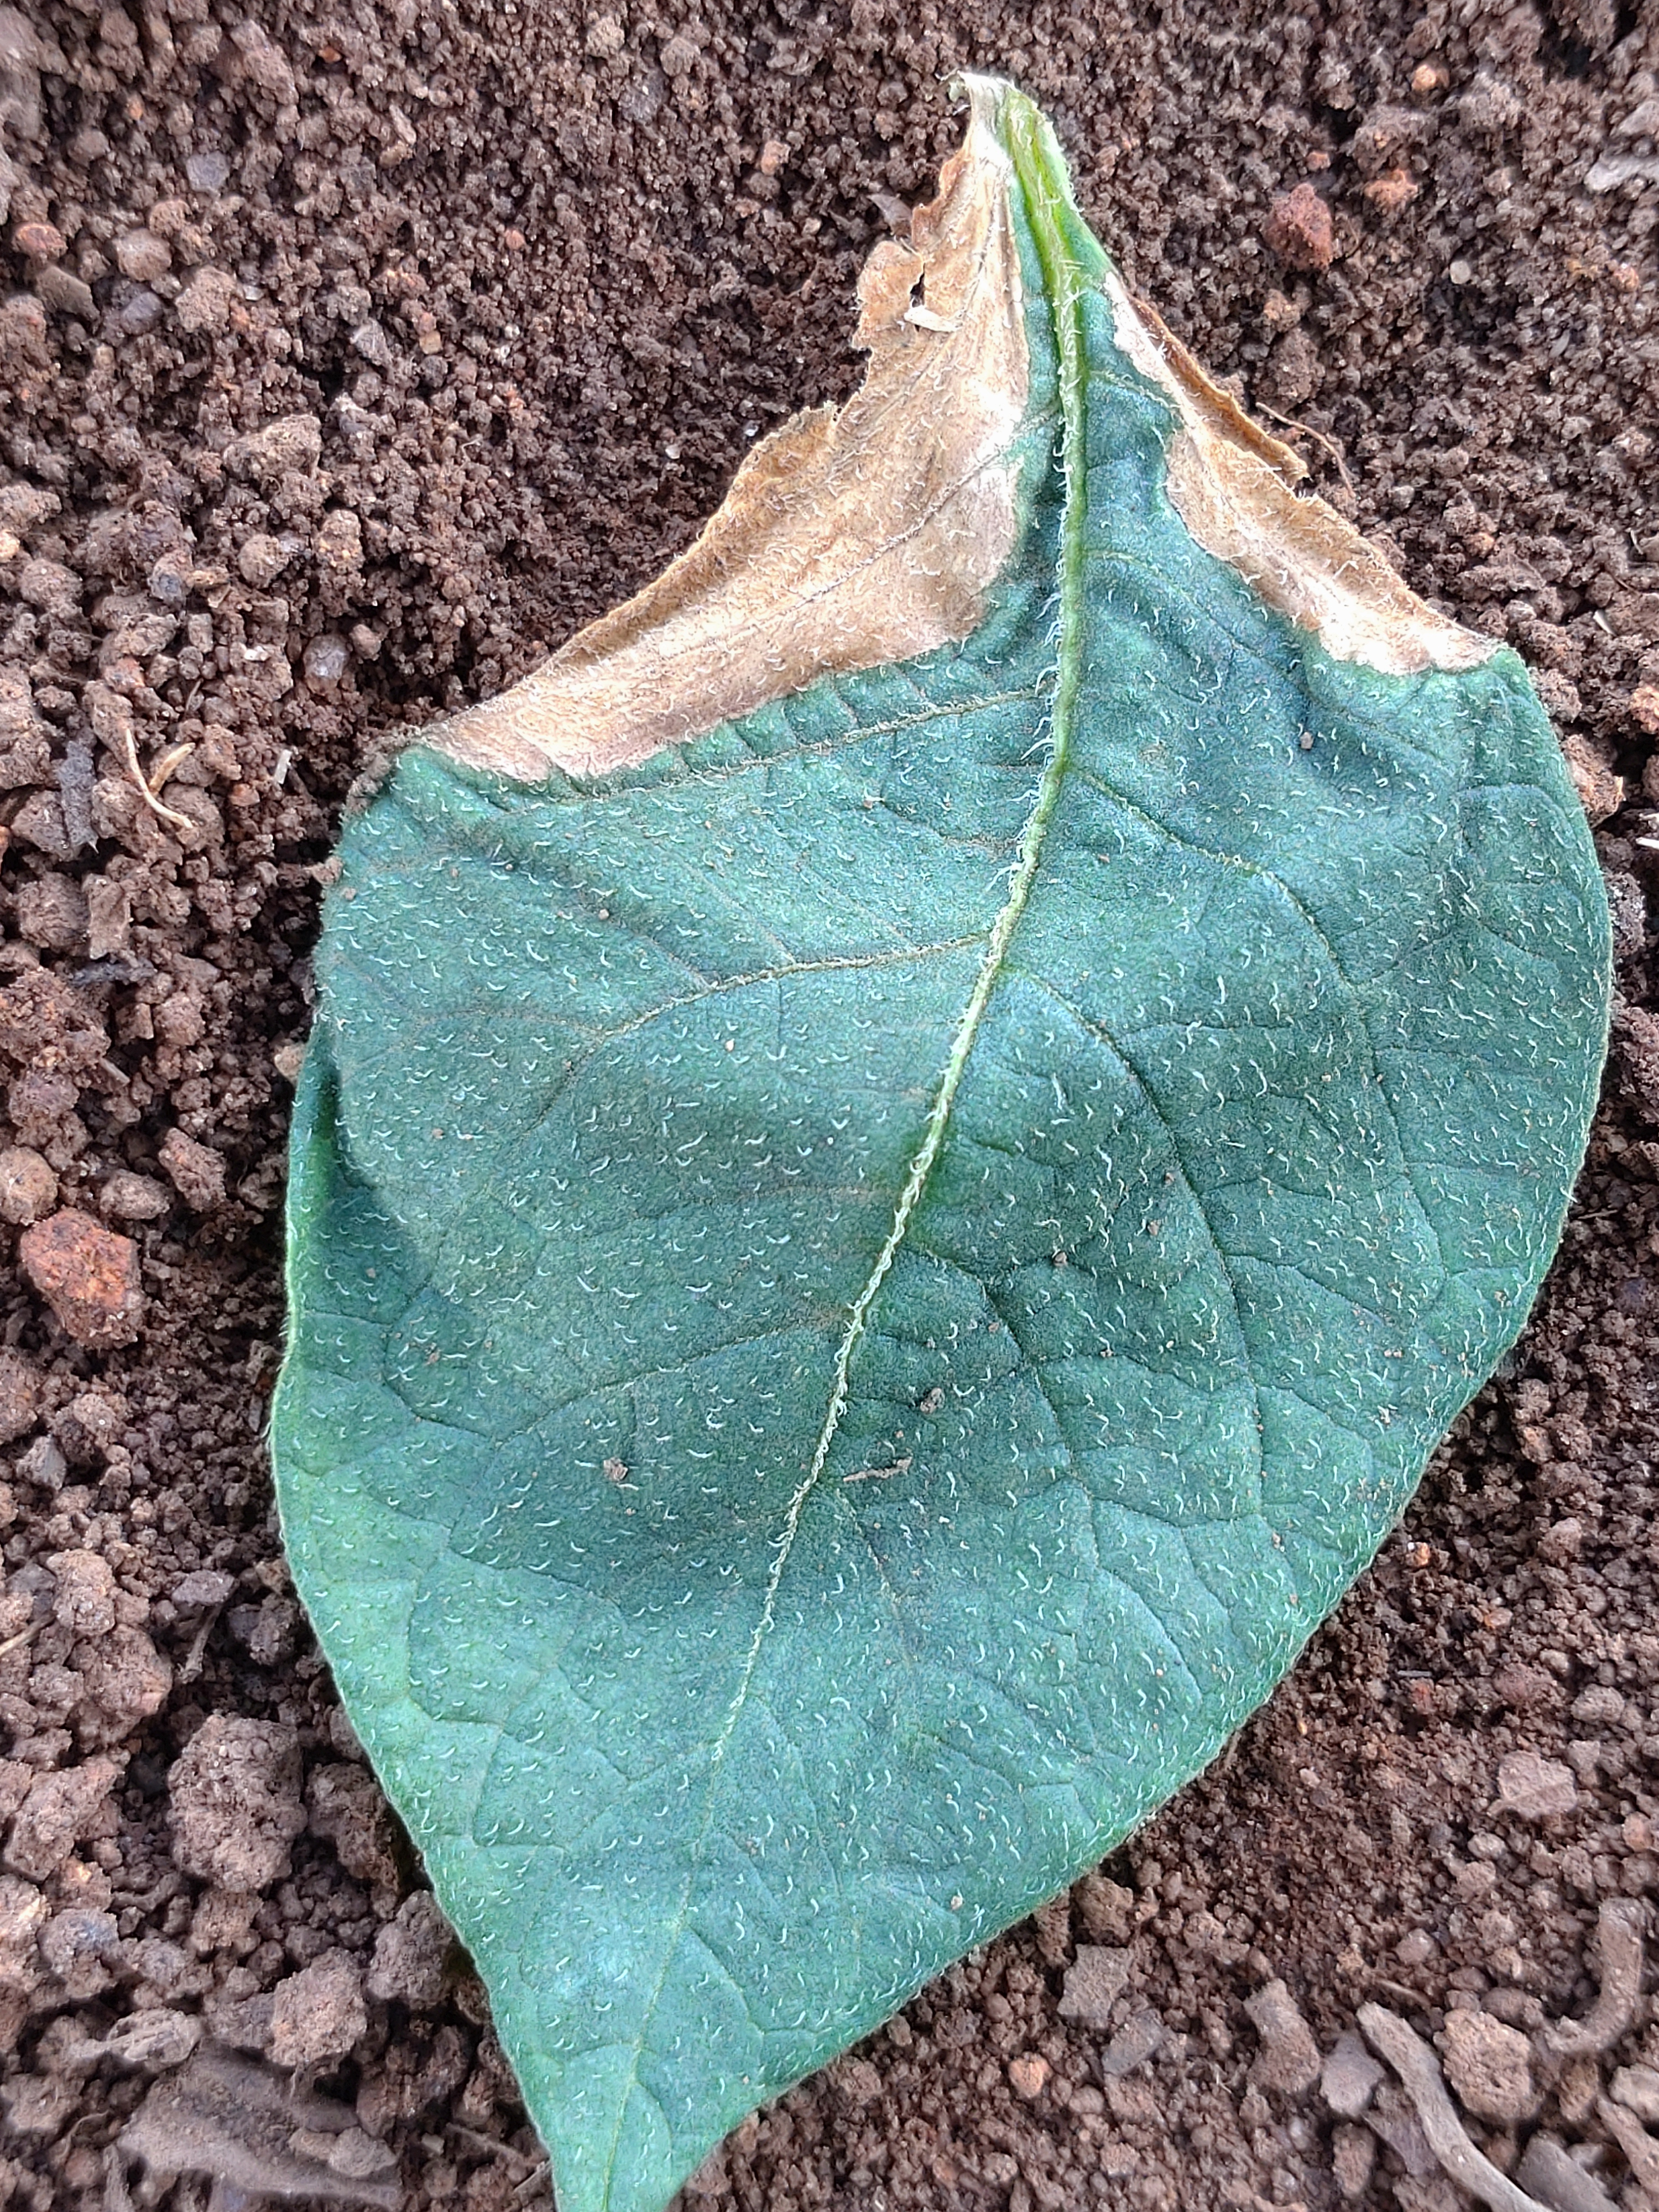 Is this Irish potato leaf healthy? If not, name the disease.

early blight
